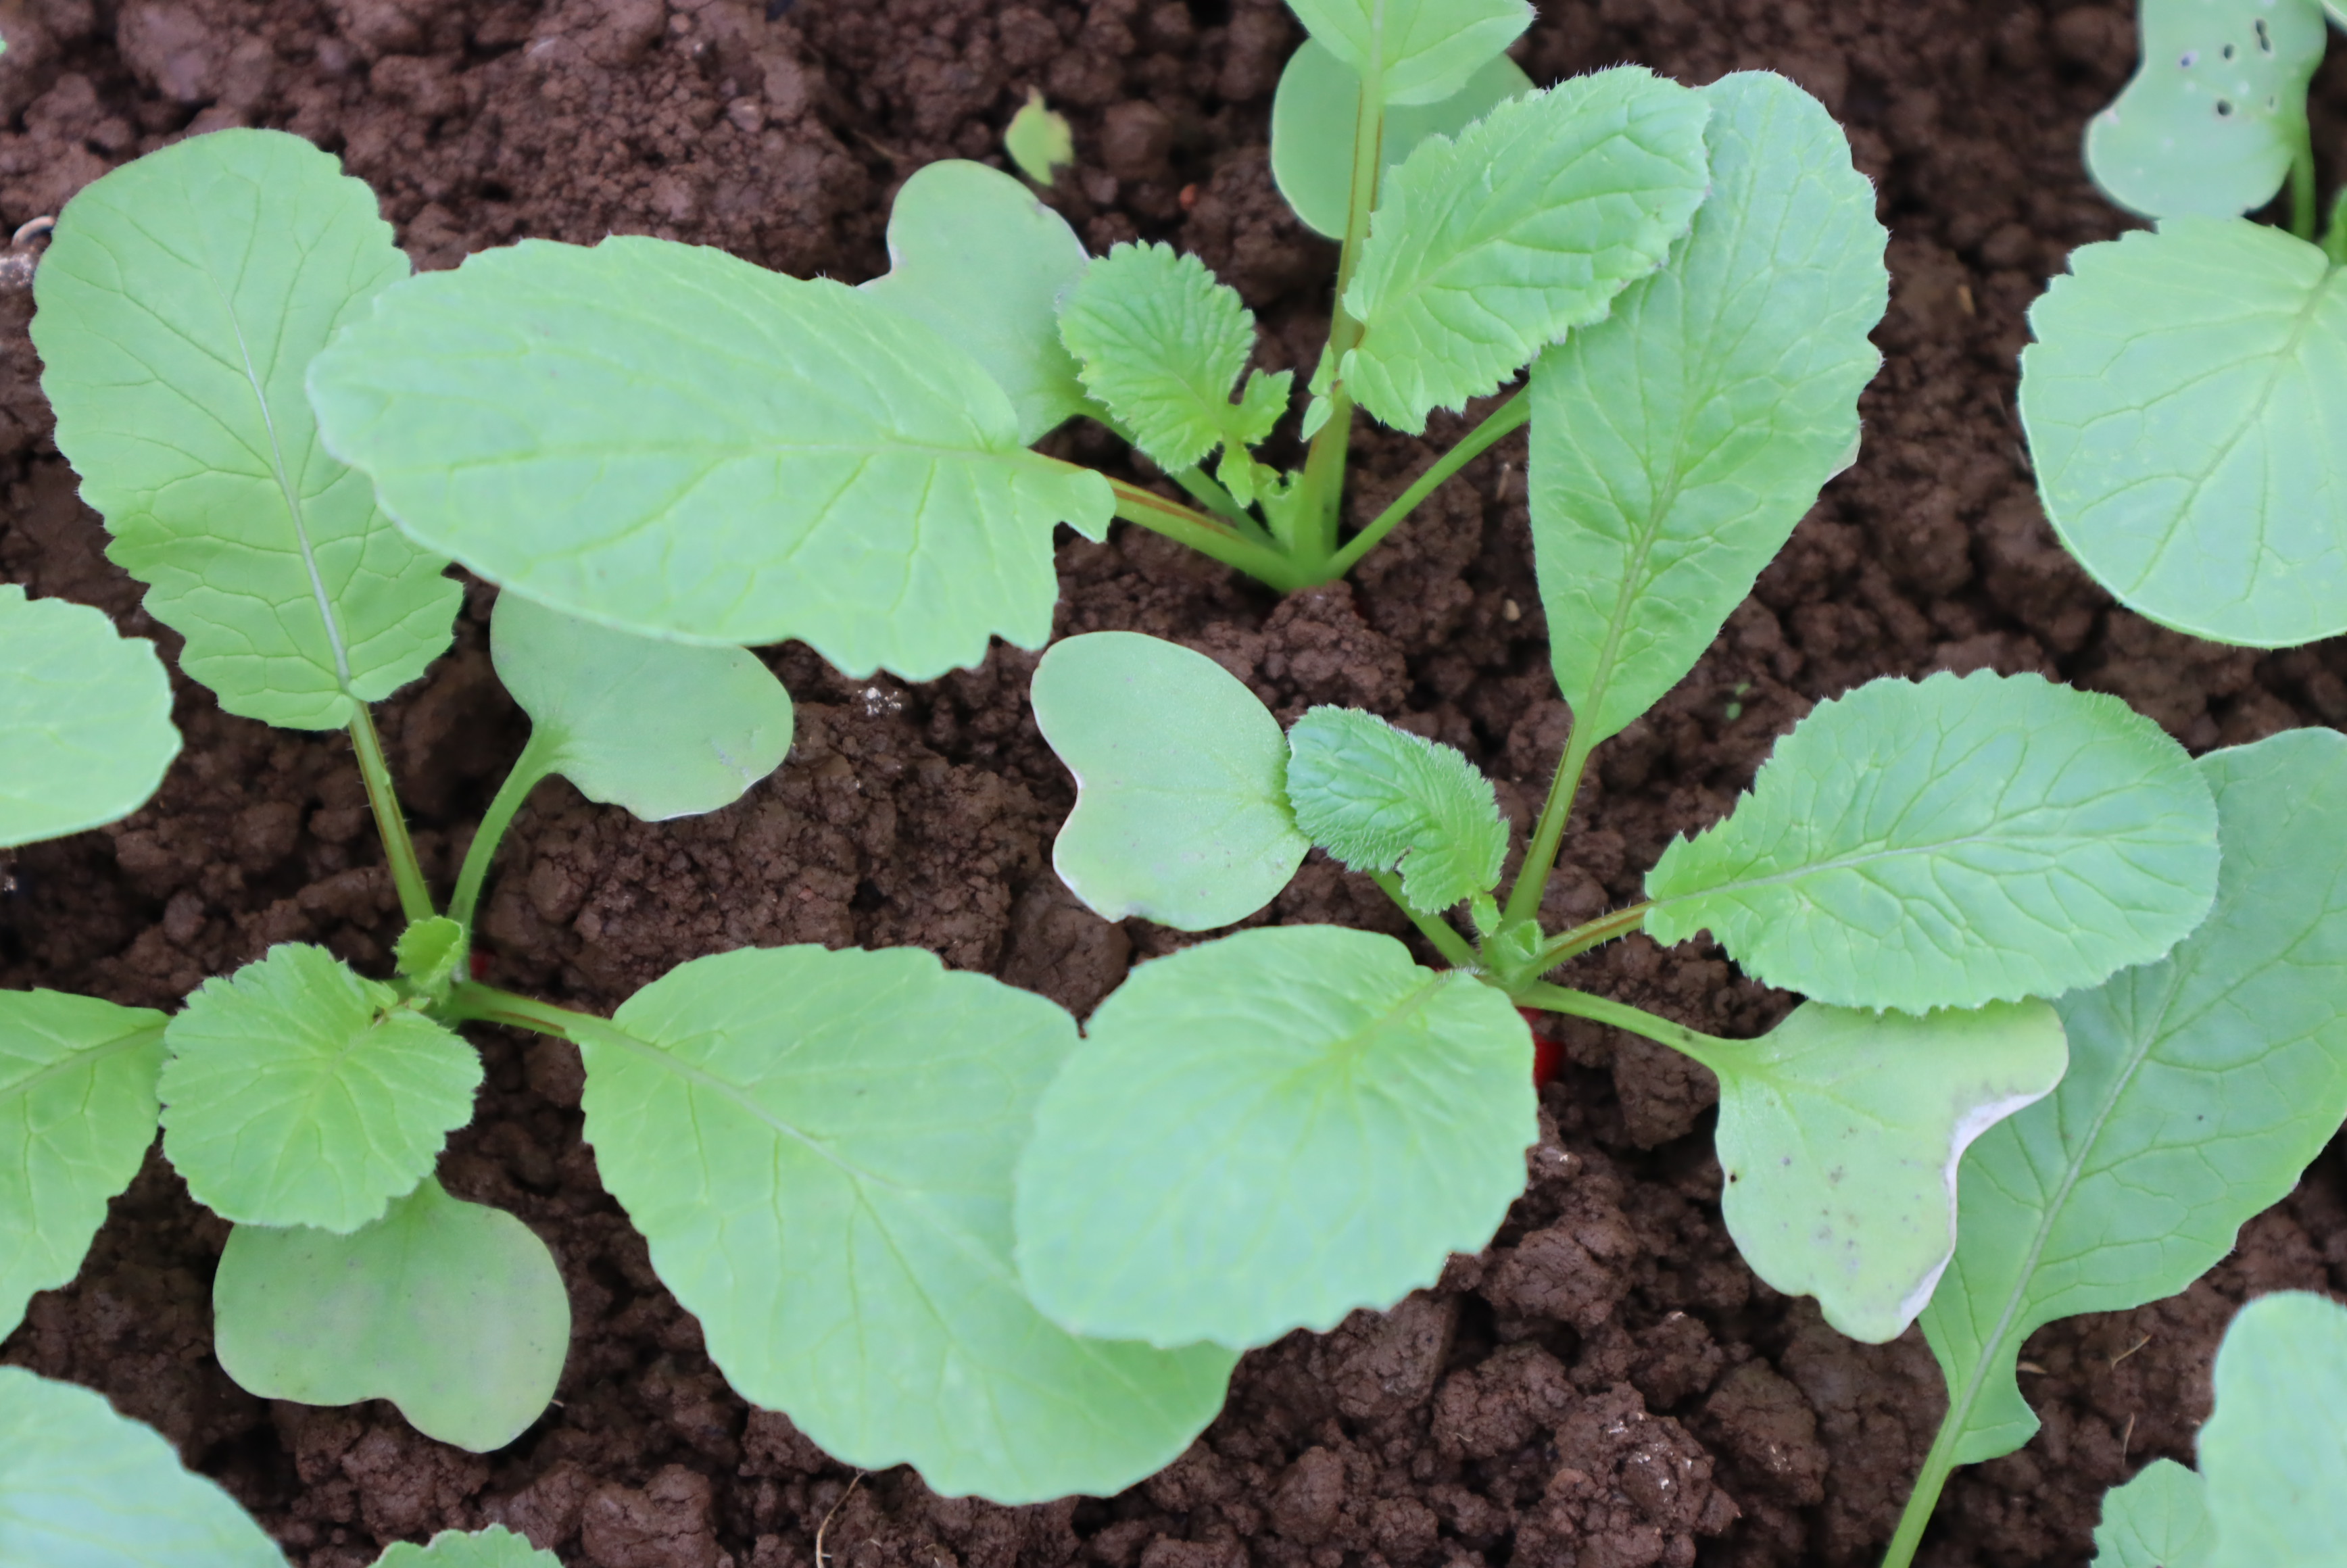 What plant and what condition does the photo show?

radish, healthy
